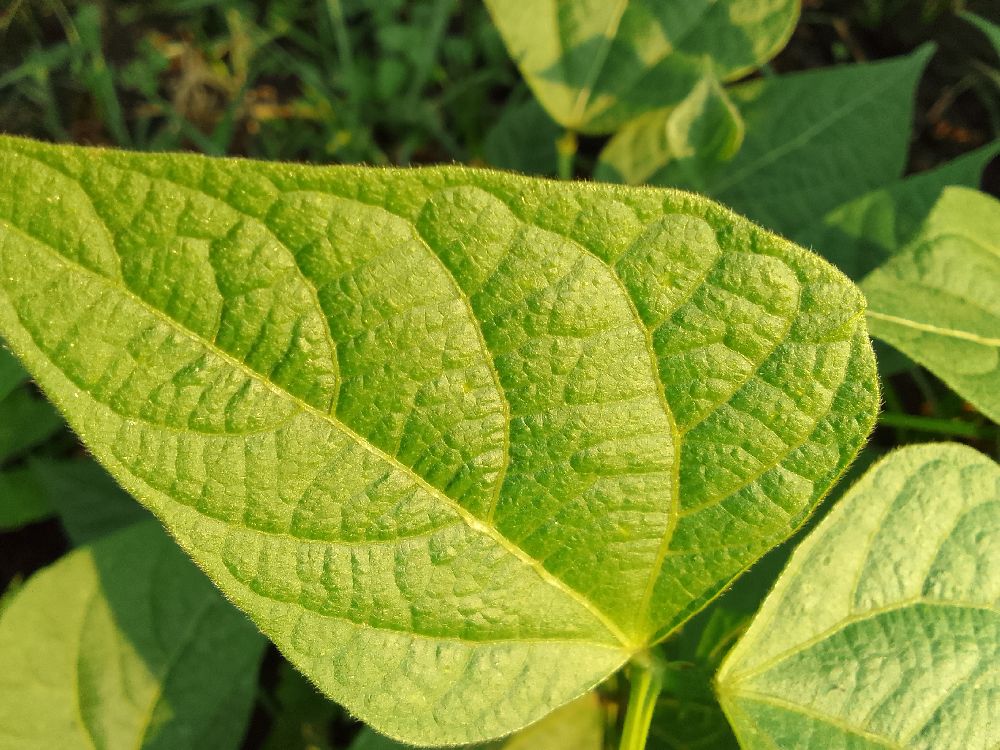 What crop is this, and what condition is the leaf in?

common bean, healthy
